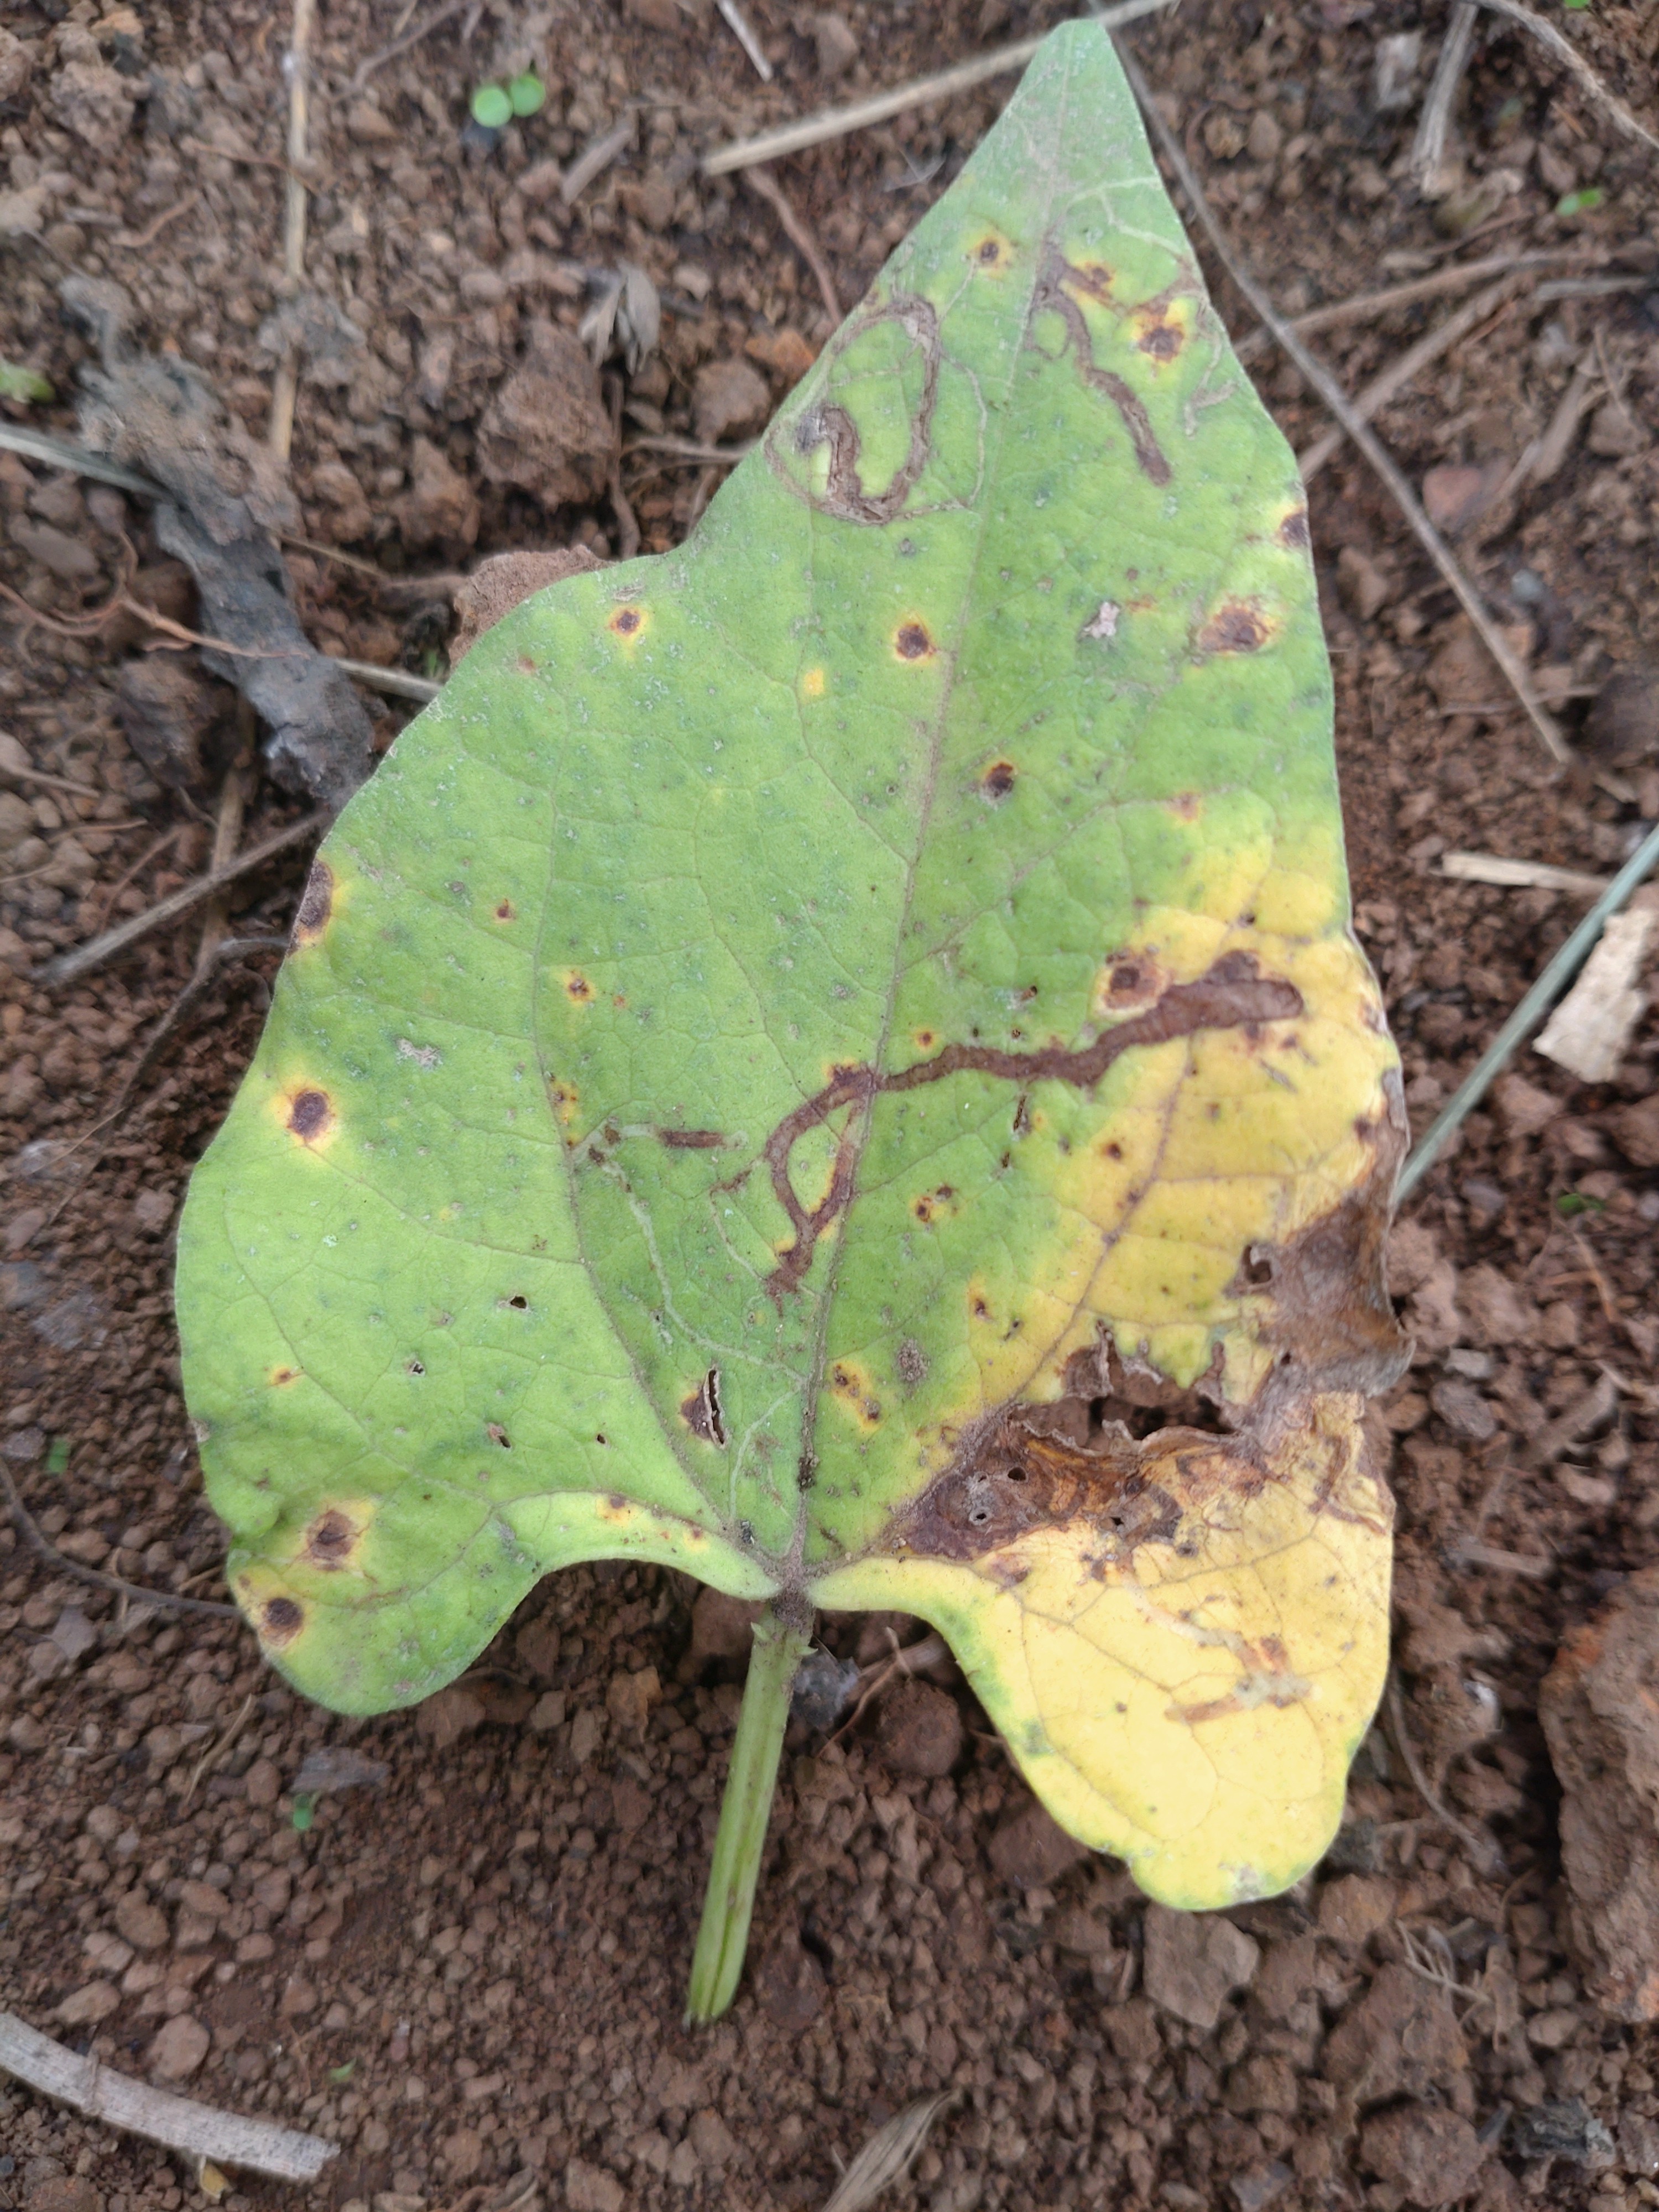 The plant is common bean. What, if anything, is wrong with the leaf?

rust
